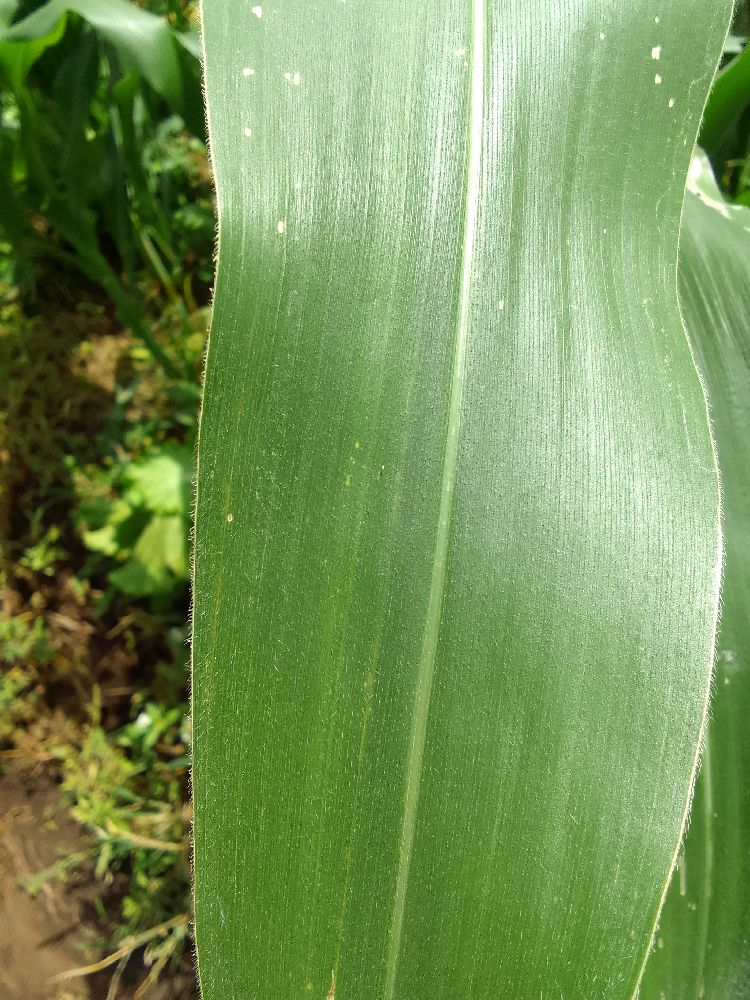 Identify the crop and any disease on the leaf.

maize, healthy
